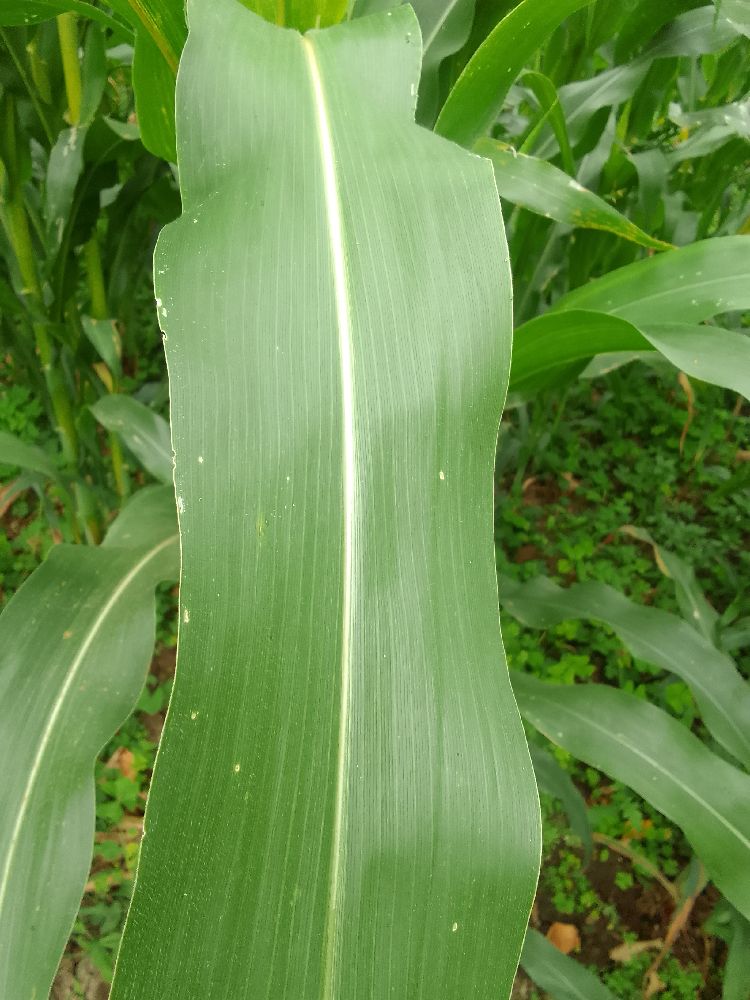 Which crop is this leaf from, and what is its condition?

maize, healthy
